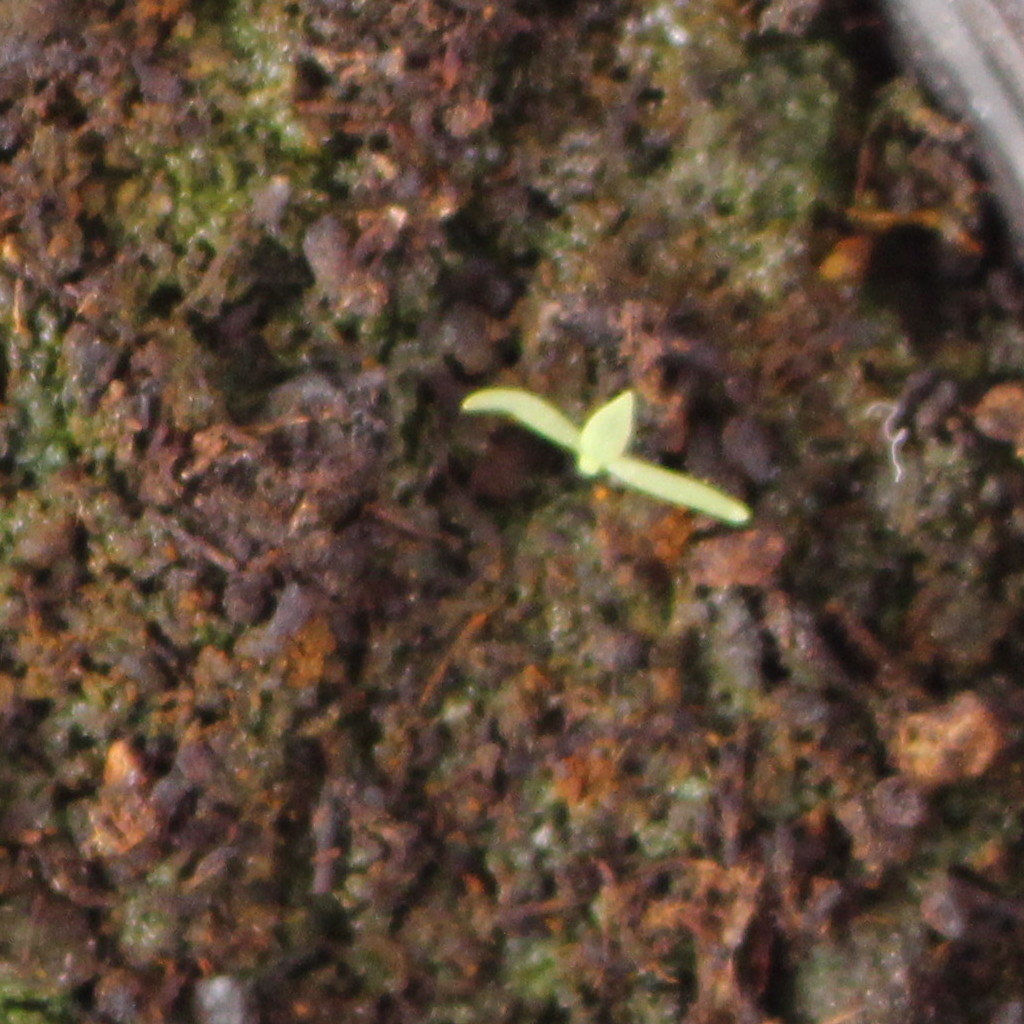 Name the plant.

Papaver rhoeas
